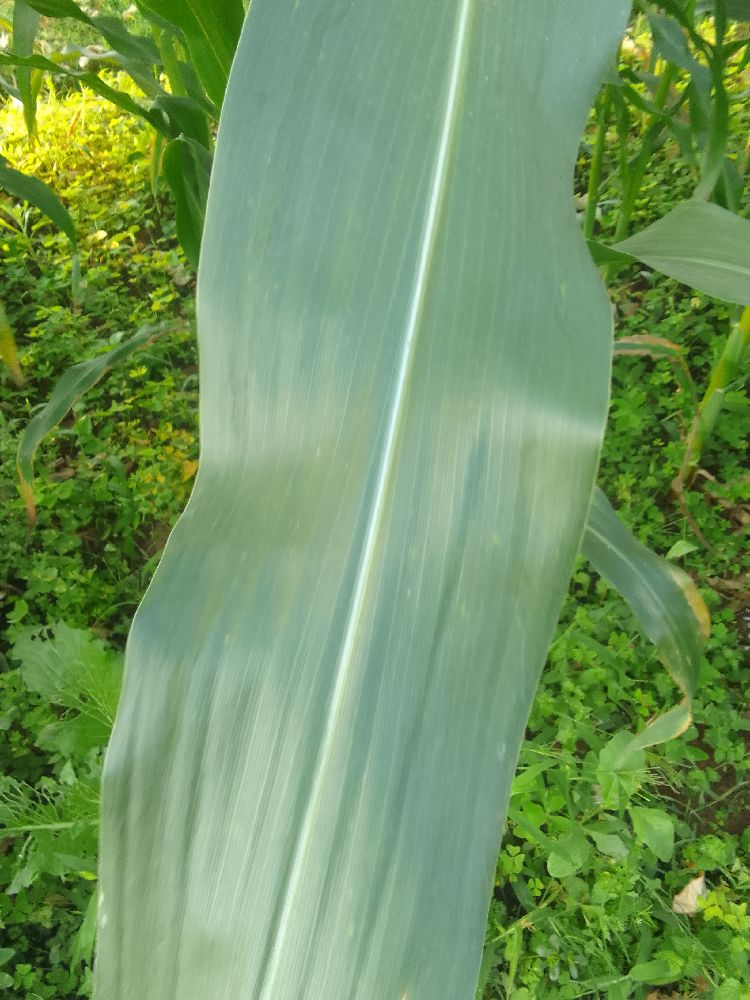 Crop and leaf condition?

maize, healthy
